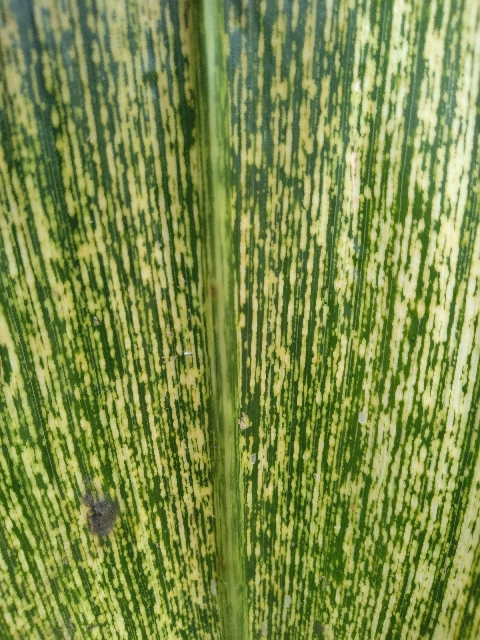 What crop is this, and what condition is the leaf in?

maize, maize streak virus
